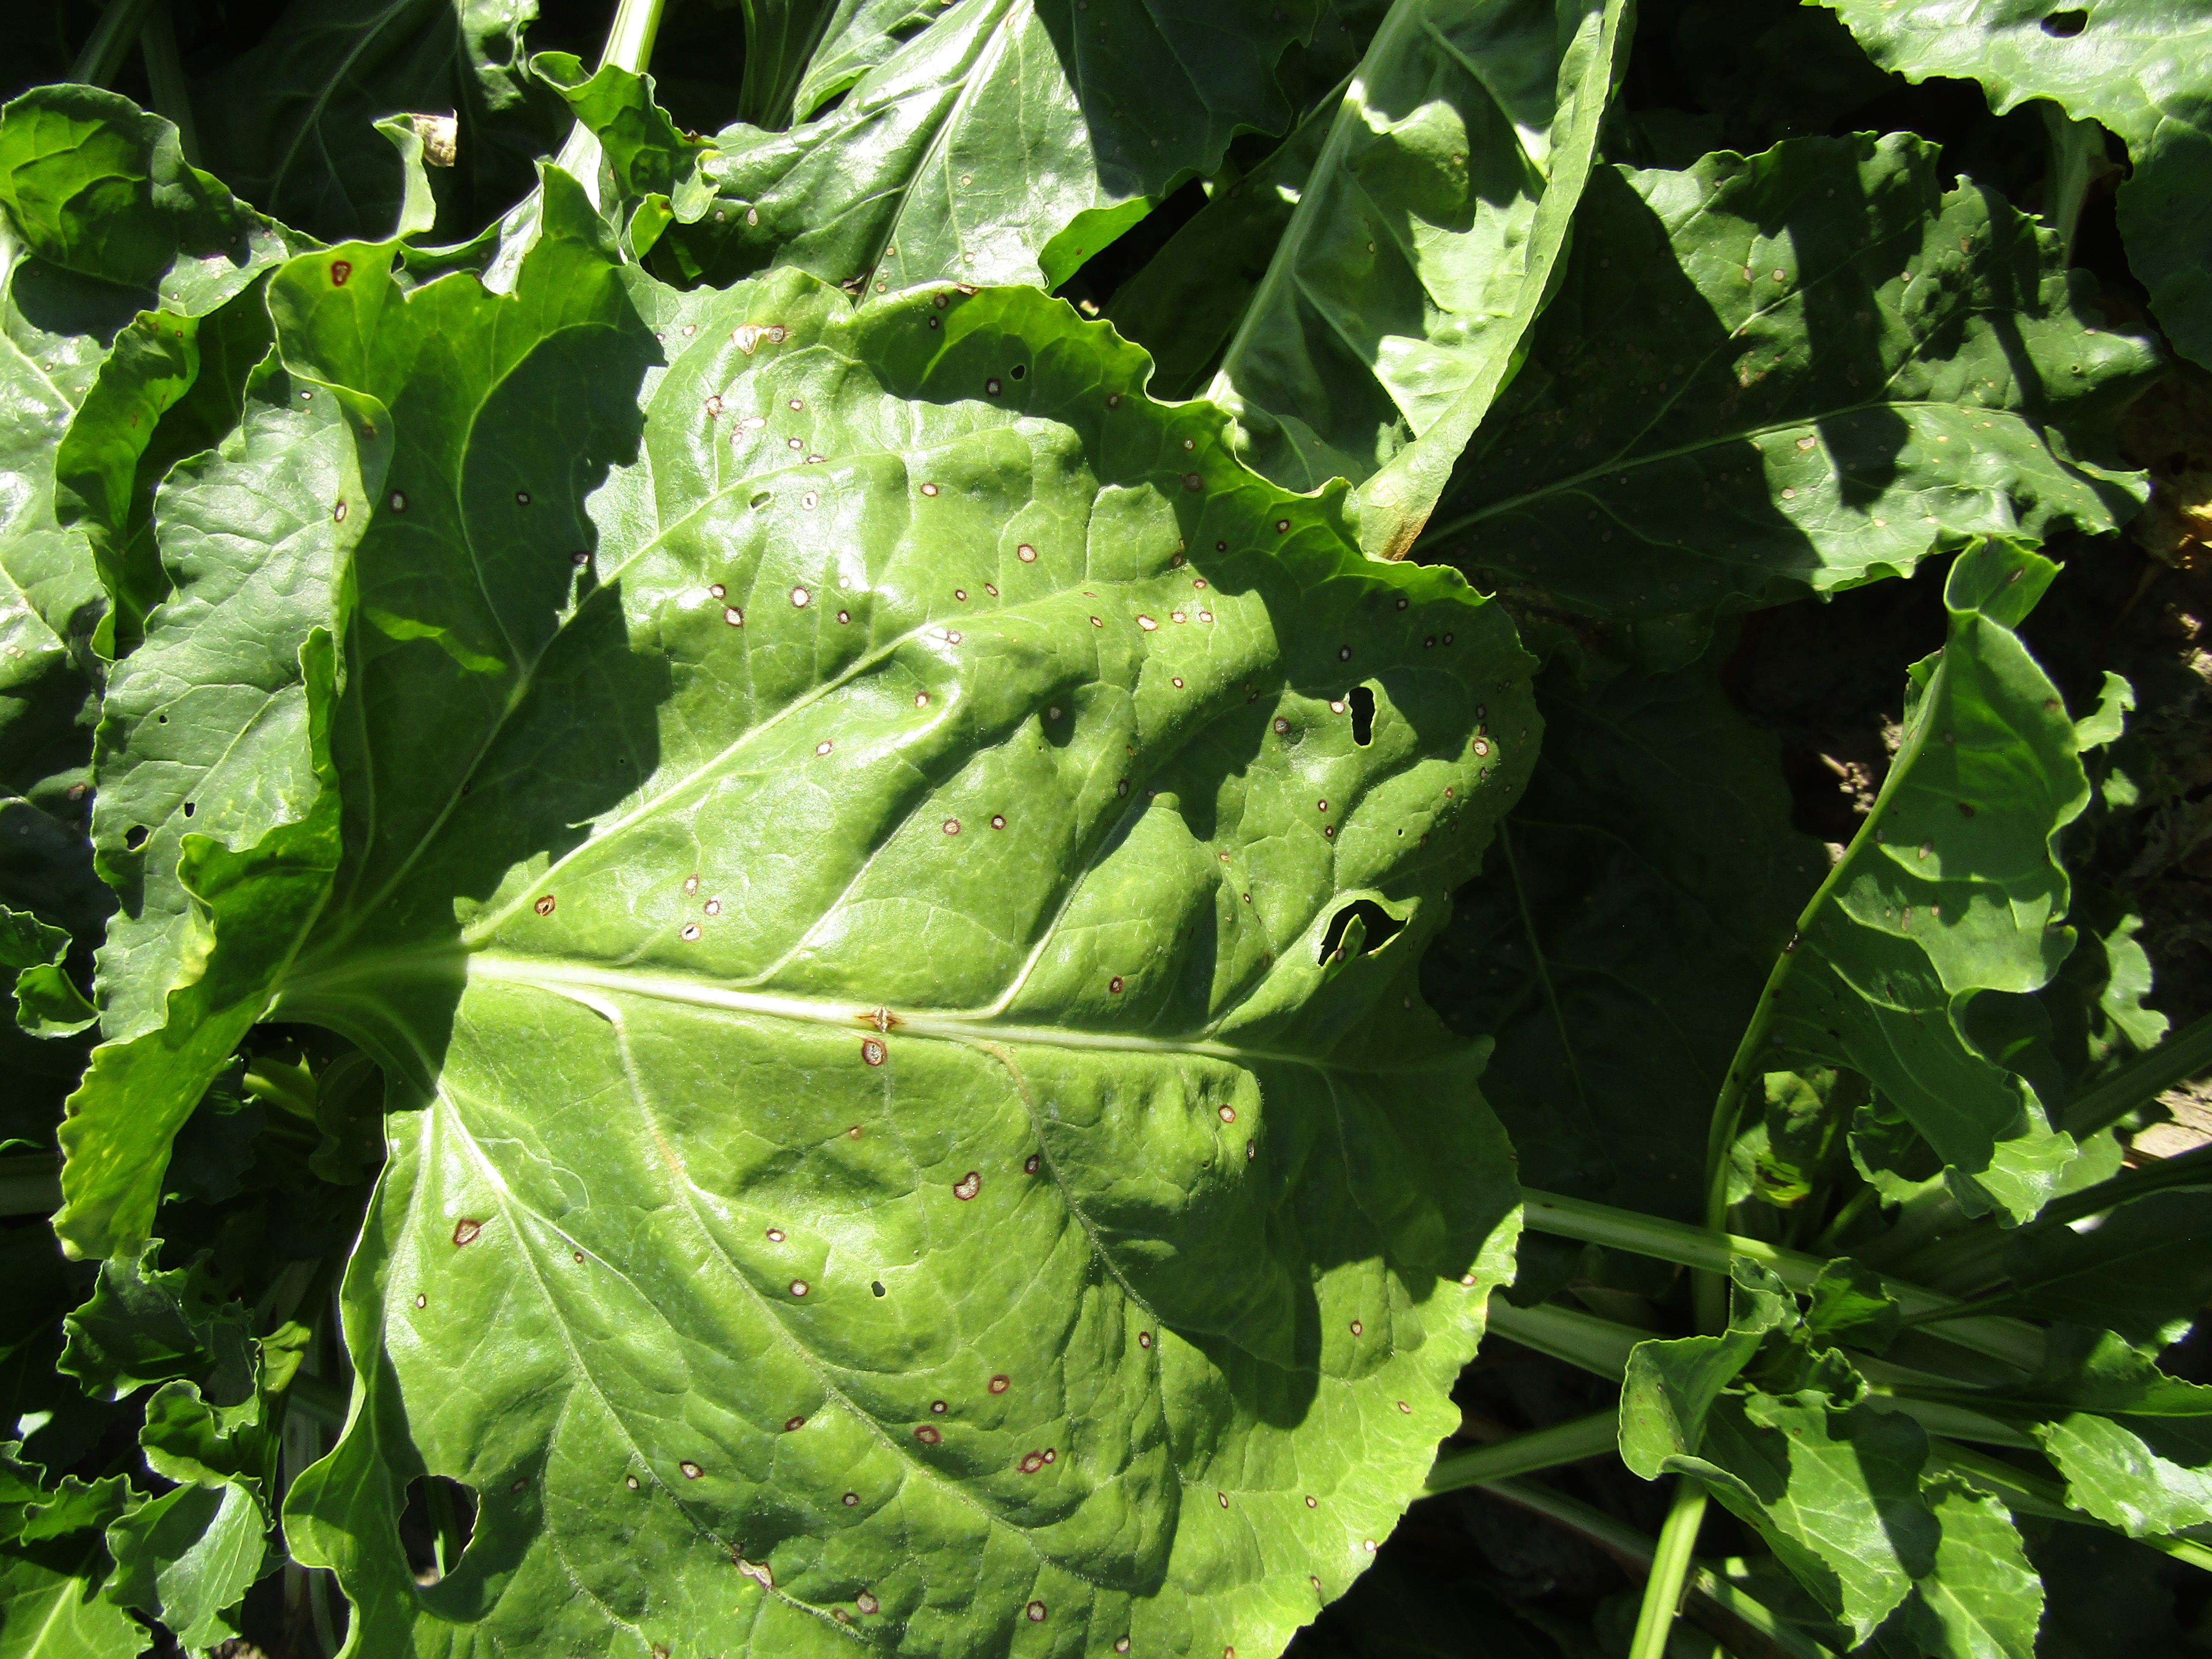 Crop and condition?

beet, cercospora
